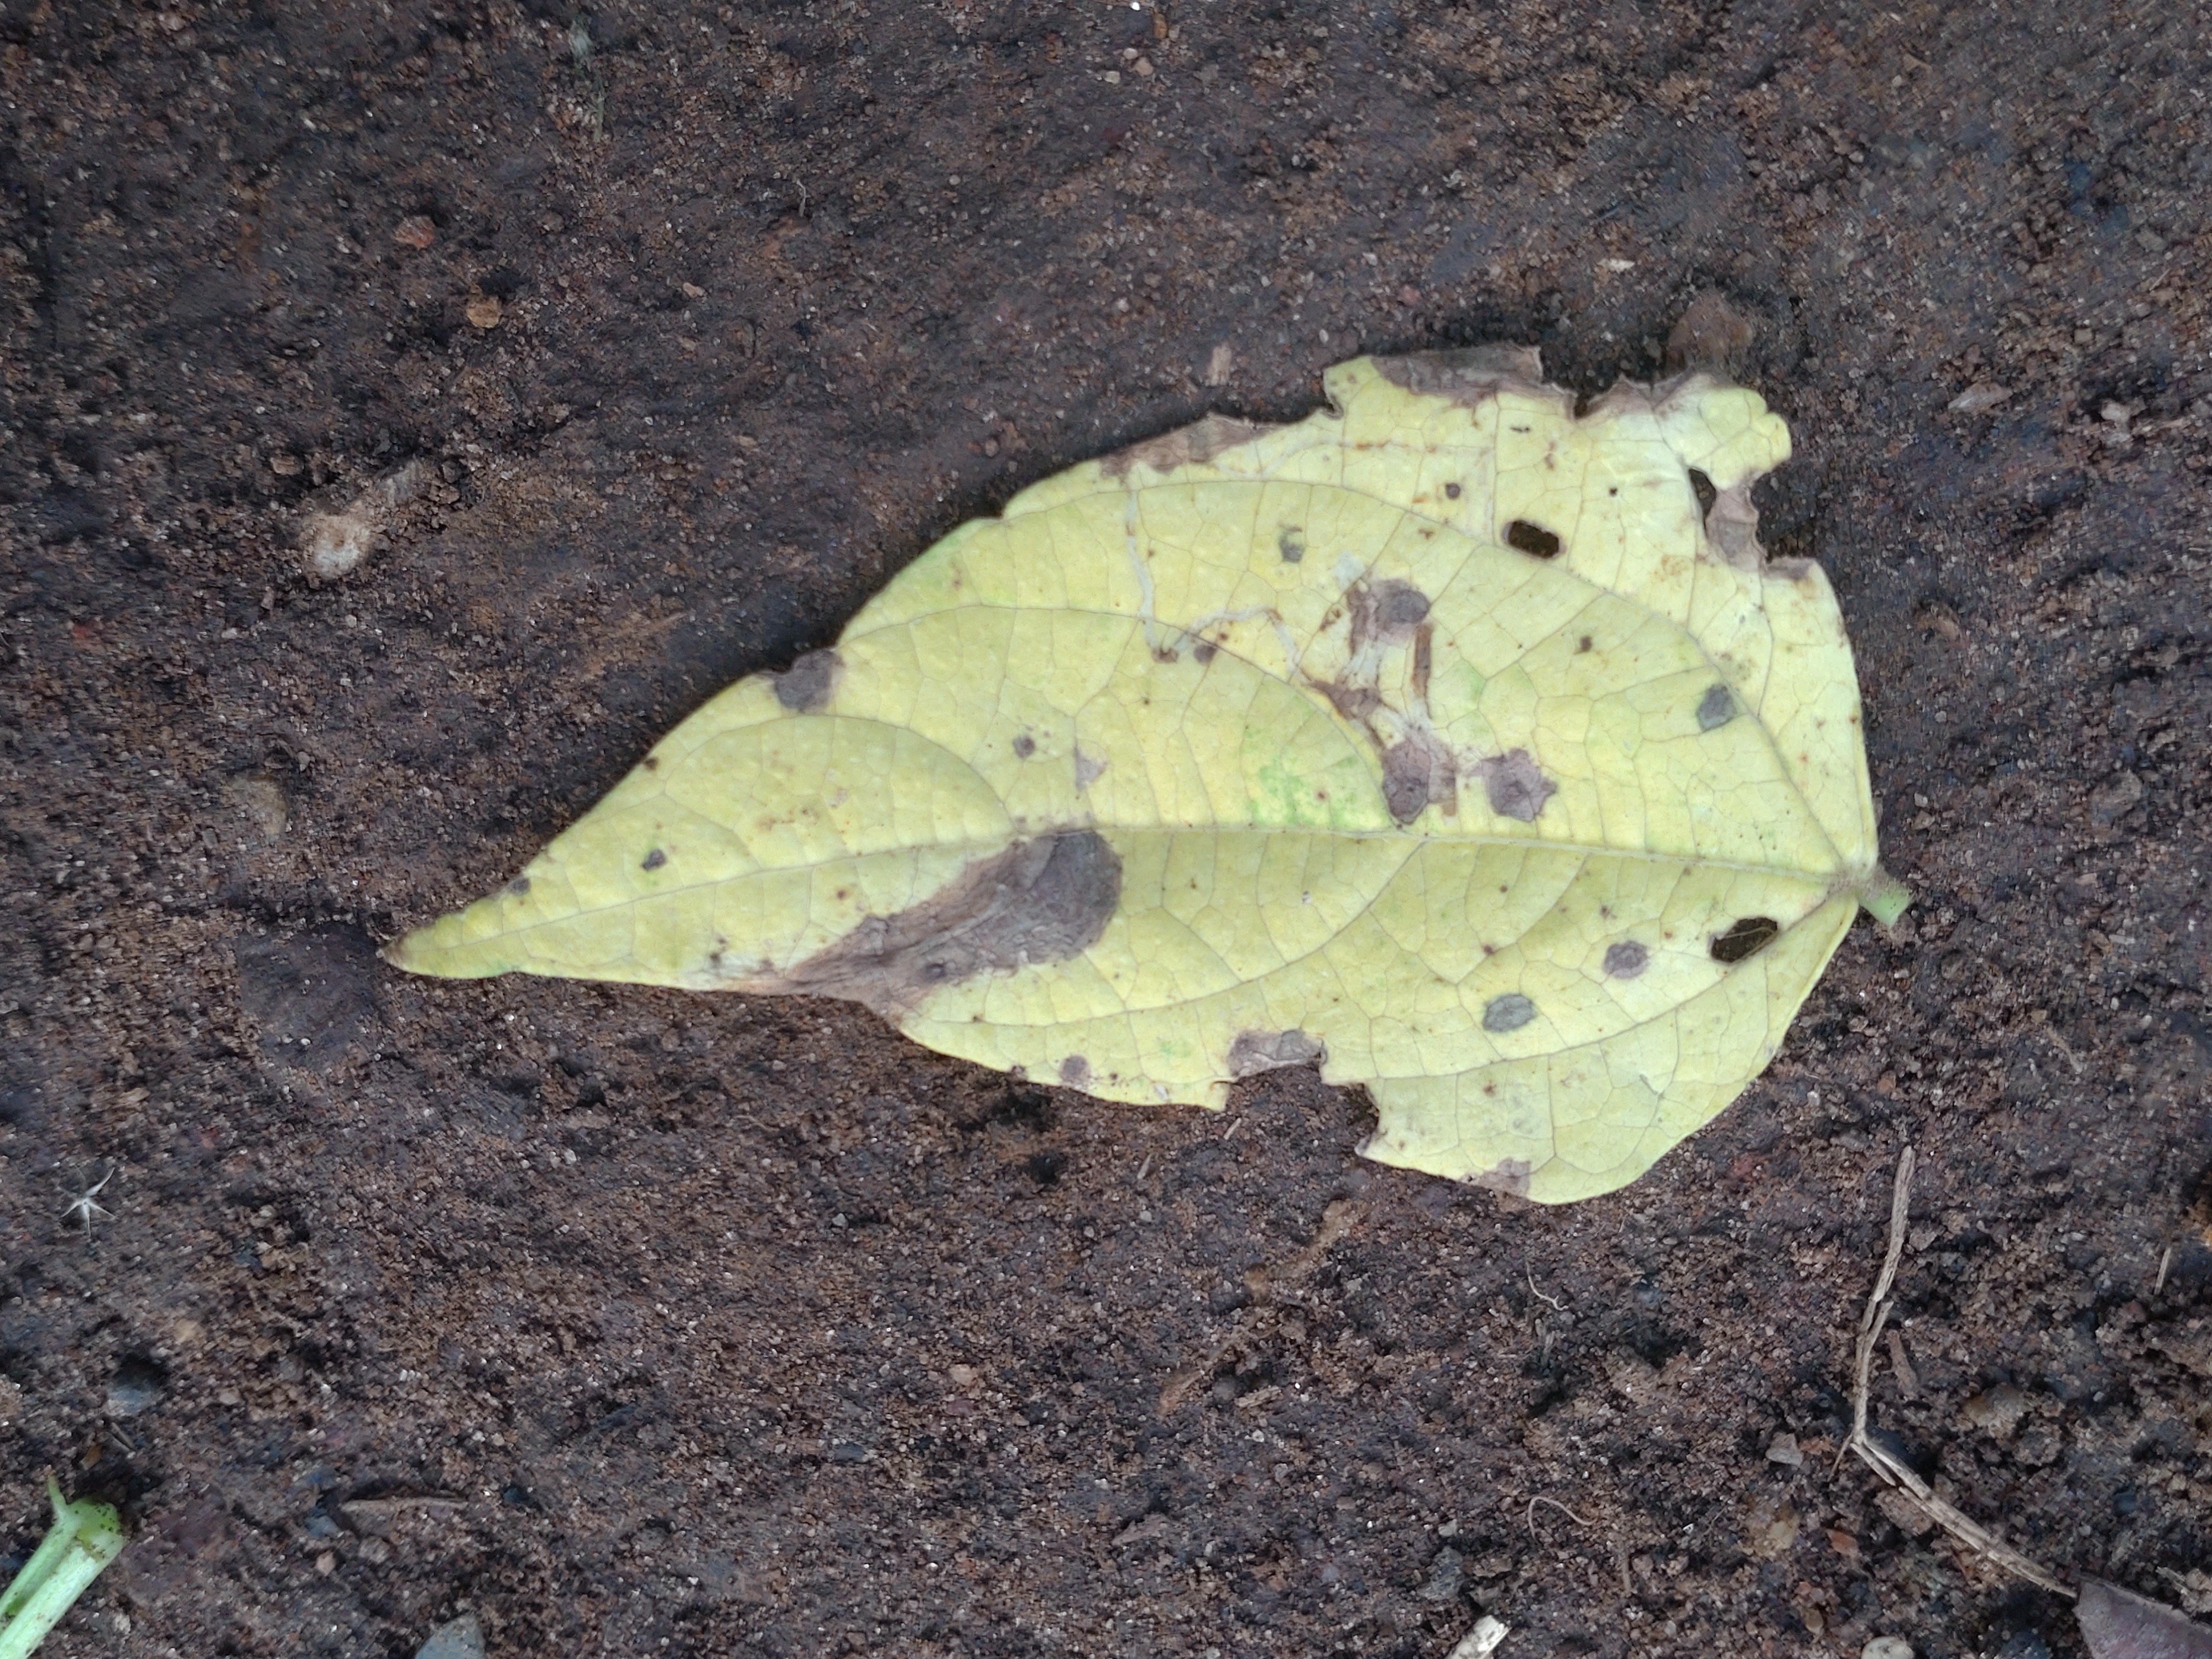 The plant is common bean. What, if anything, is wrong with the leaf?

anthracnose
